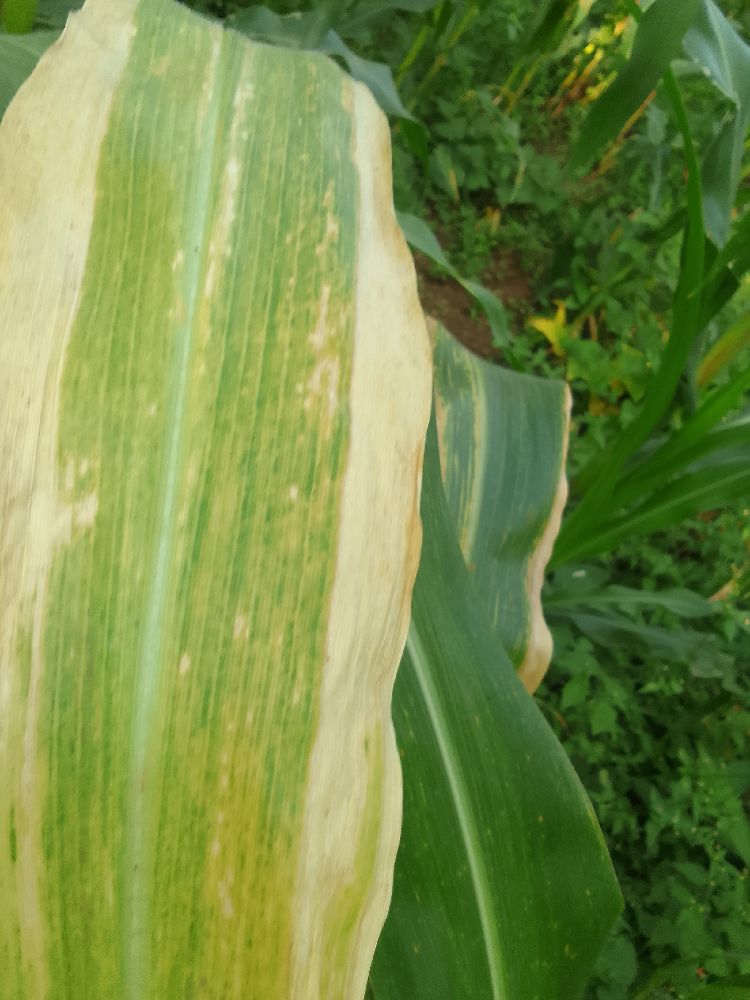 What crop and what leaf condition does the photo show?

maize, maize lethal necrosis
